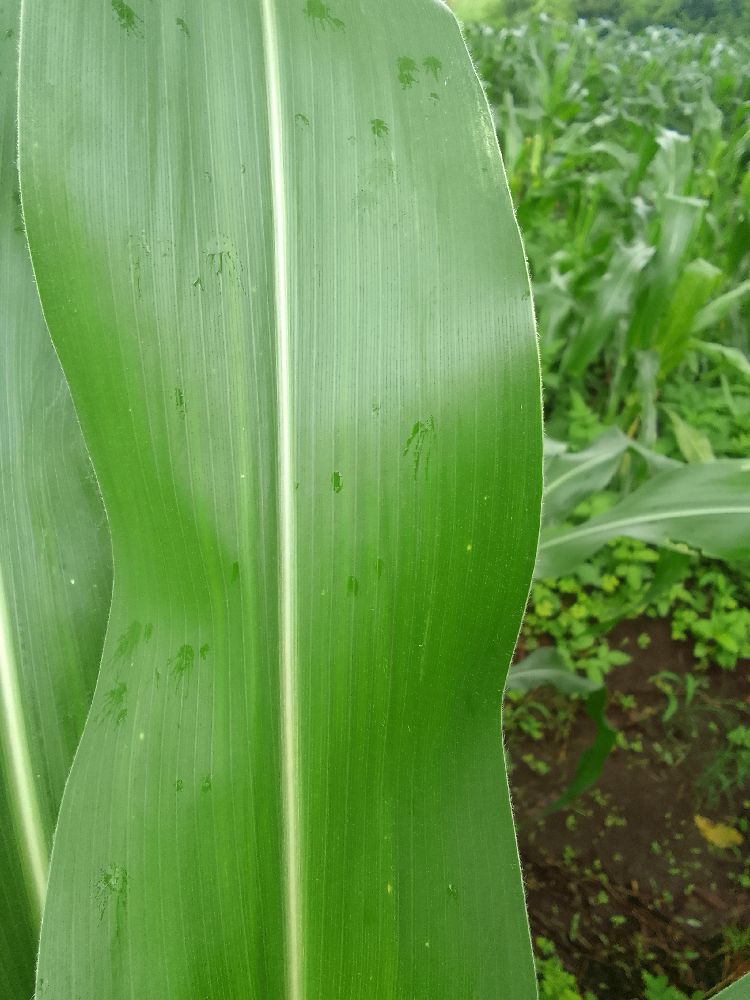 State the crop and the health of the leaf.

maize, healthy
